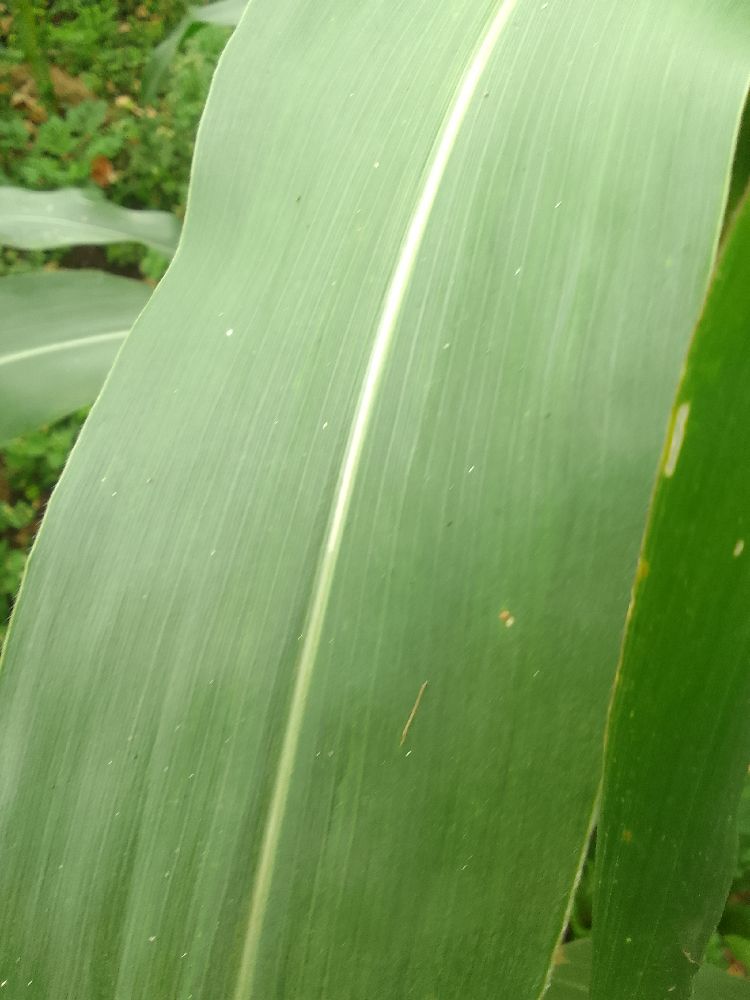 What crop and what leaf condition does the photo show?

maize, healthy
